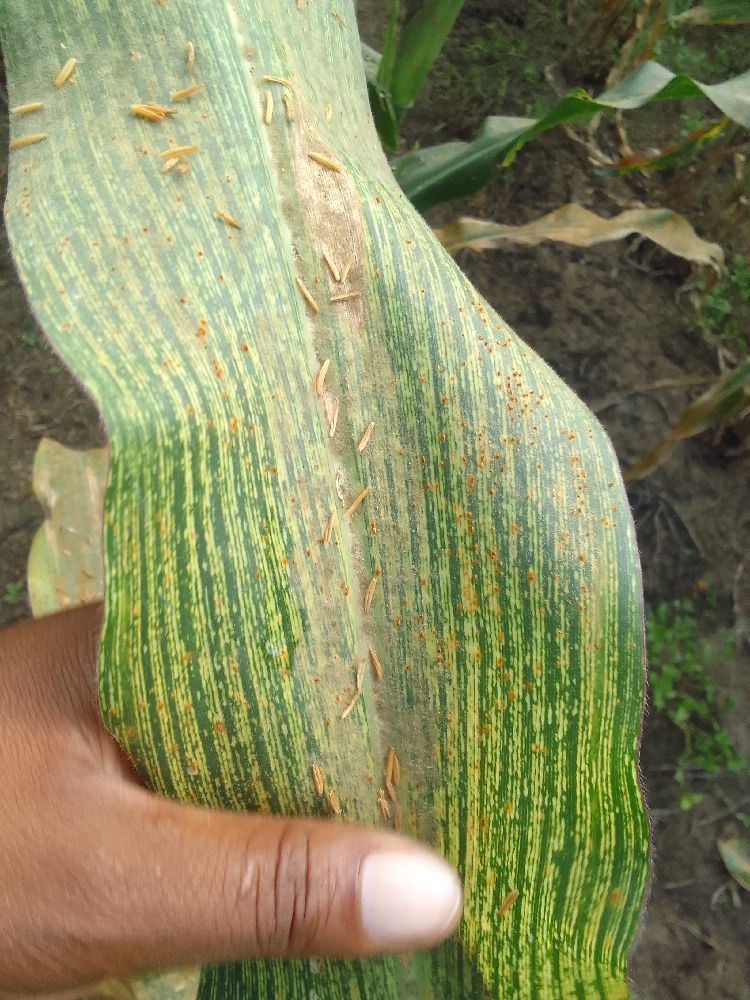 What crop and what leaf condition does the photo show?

maize, maize streak virus
